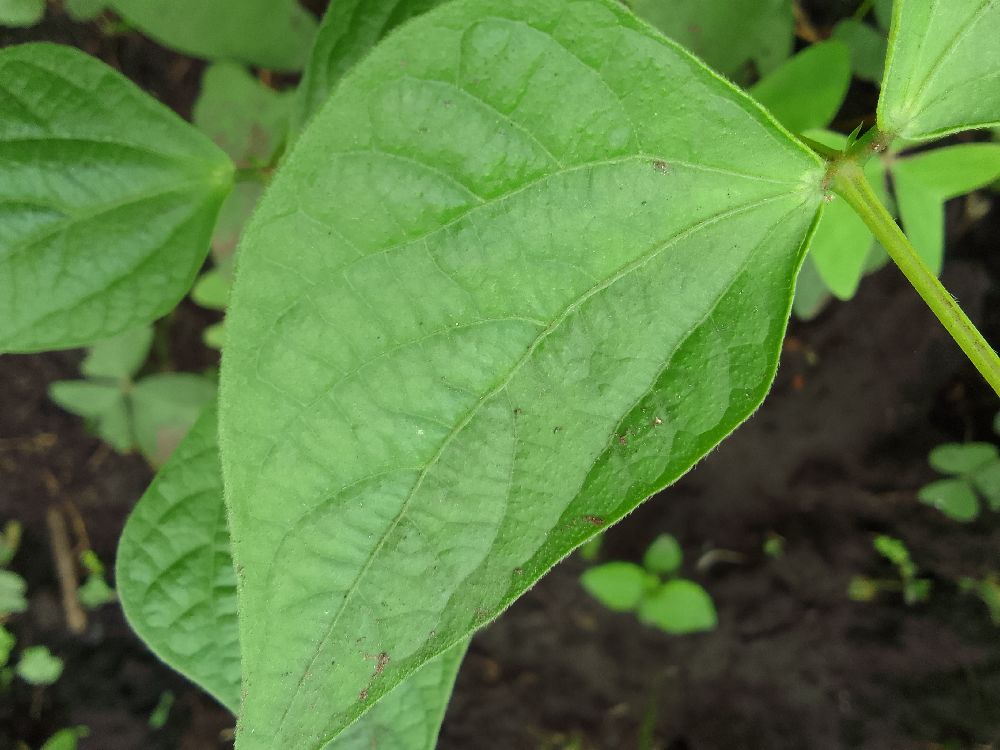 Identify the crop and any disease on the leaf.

common bean, healthy
